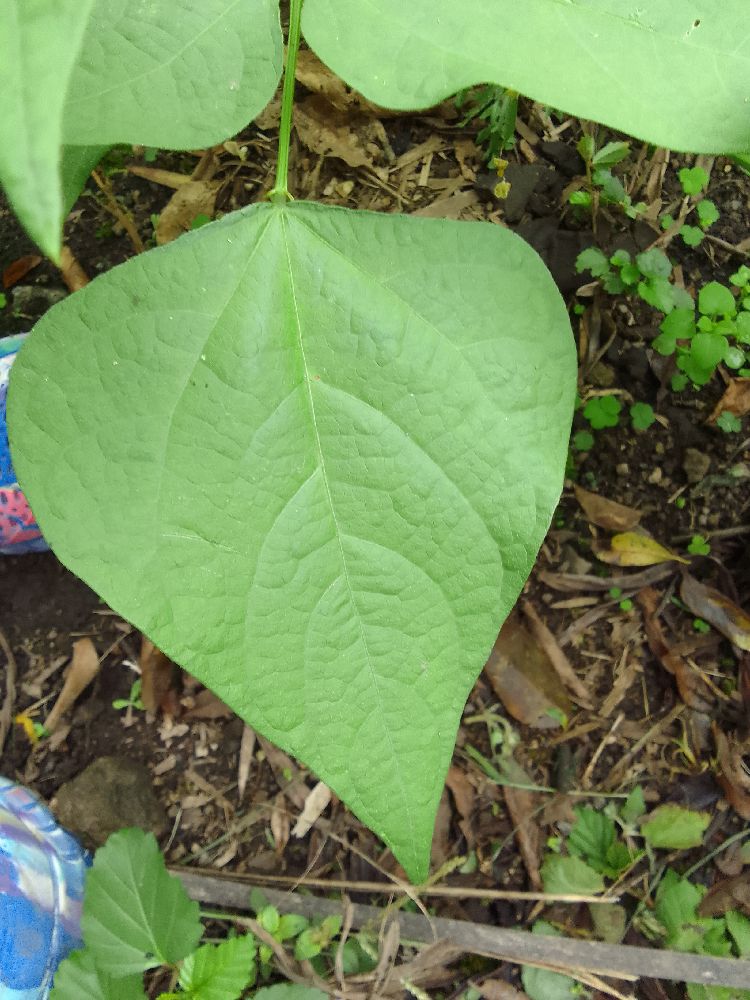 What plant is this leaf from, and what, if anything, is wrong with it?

common bean, healthy
